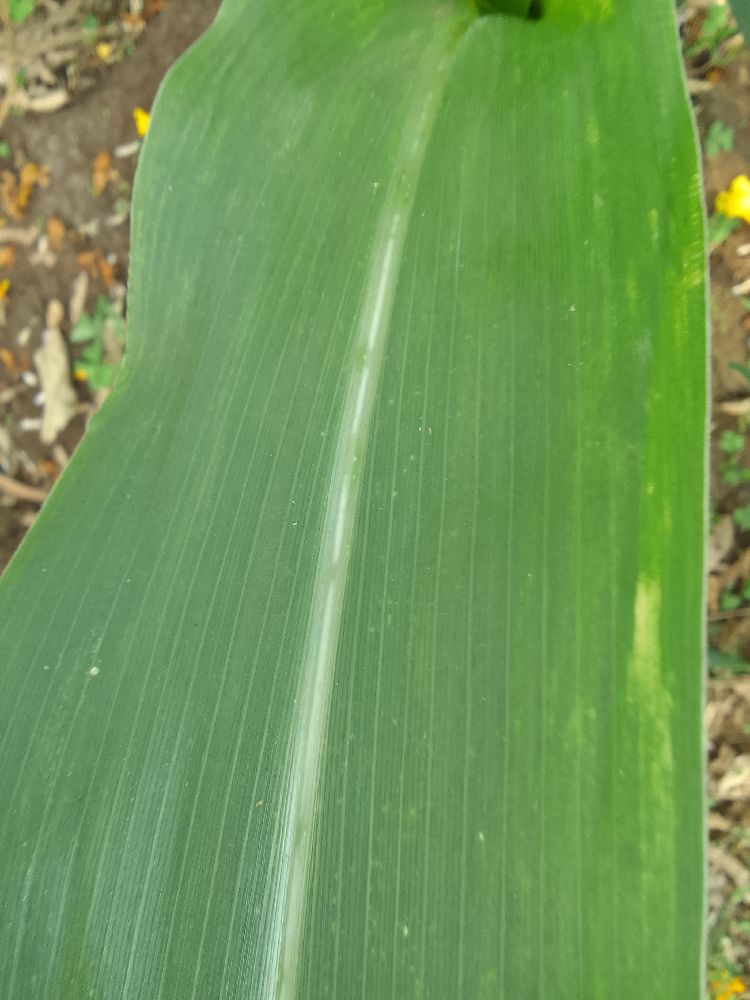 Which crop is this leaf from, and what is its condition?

maize, healthy
